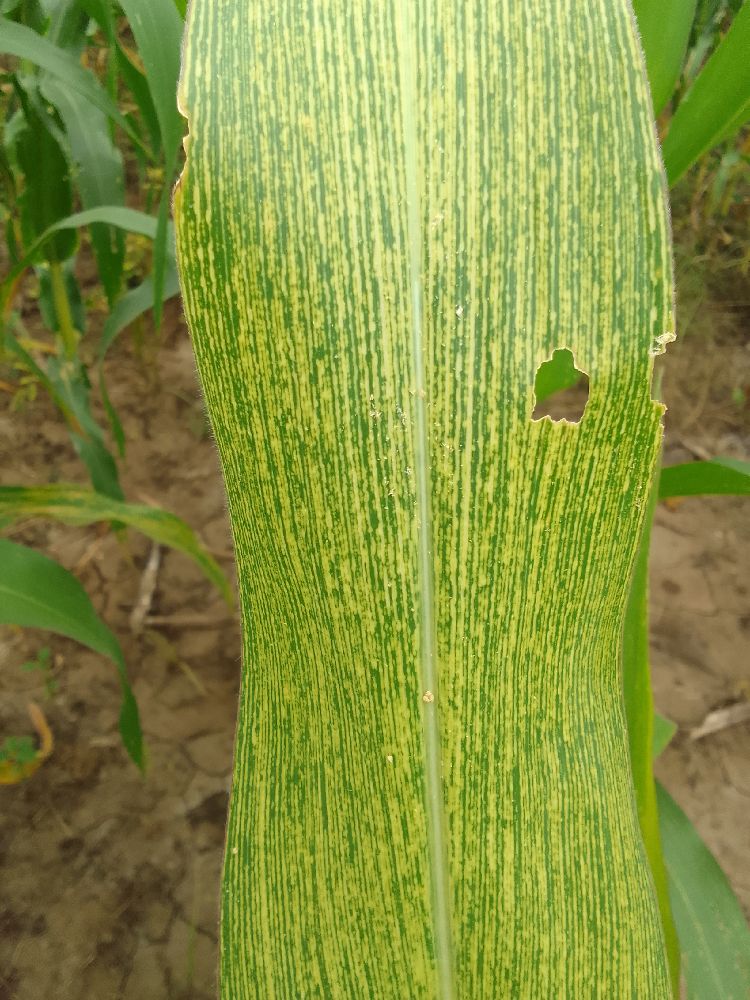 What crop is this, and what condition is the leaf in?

maize, maize streak virus
